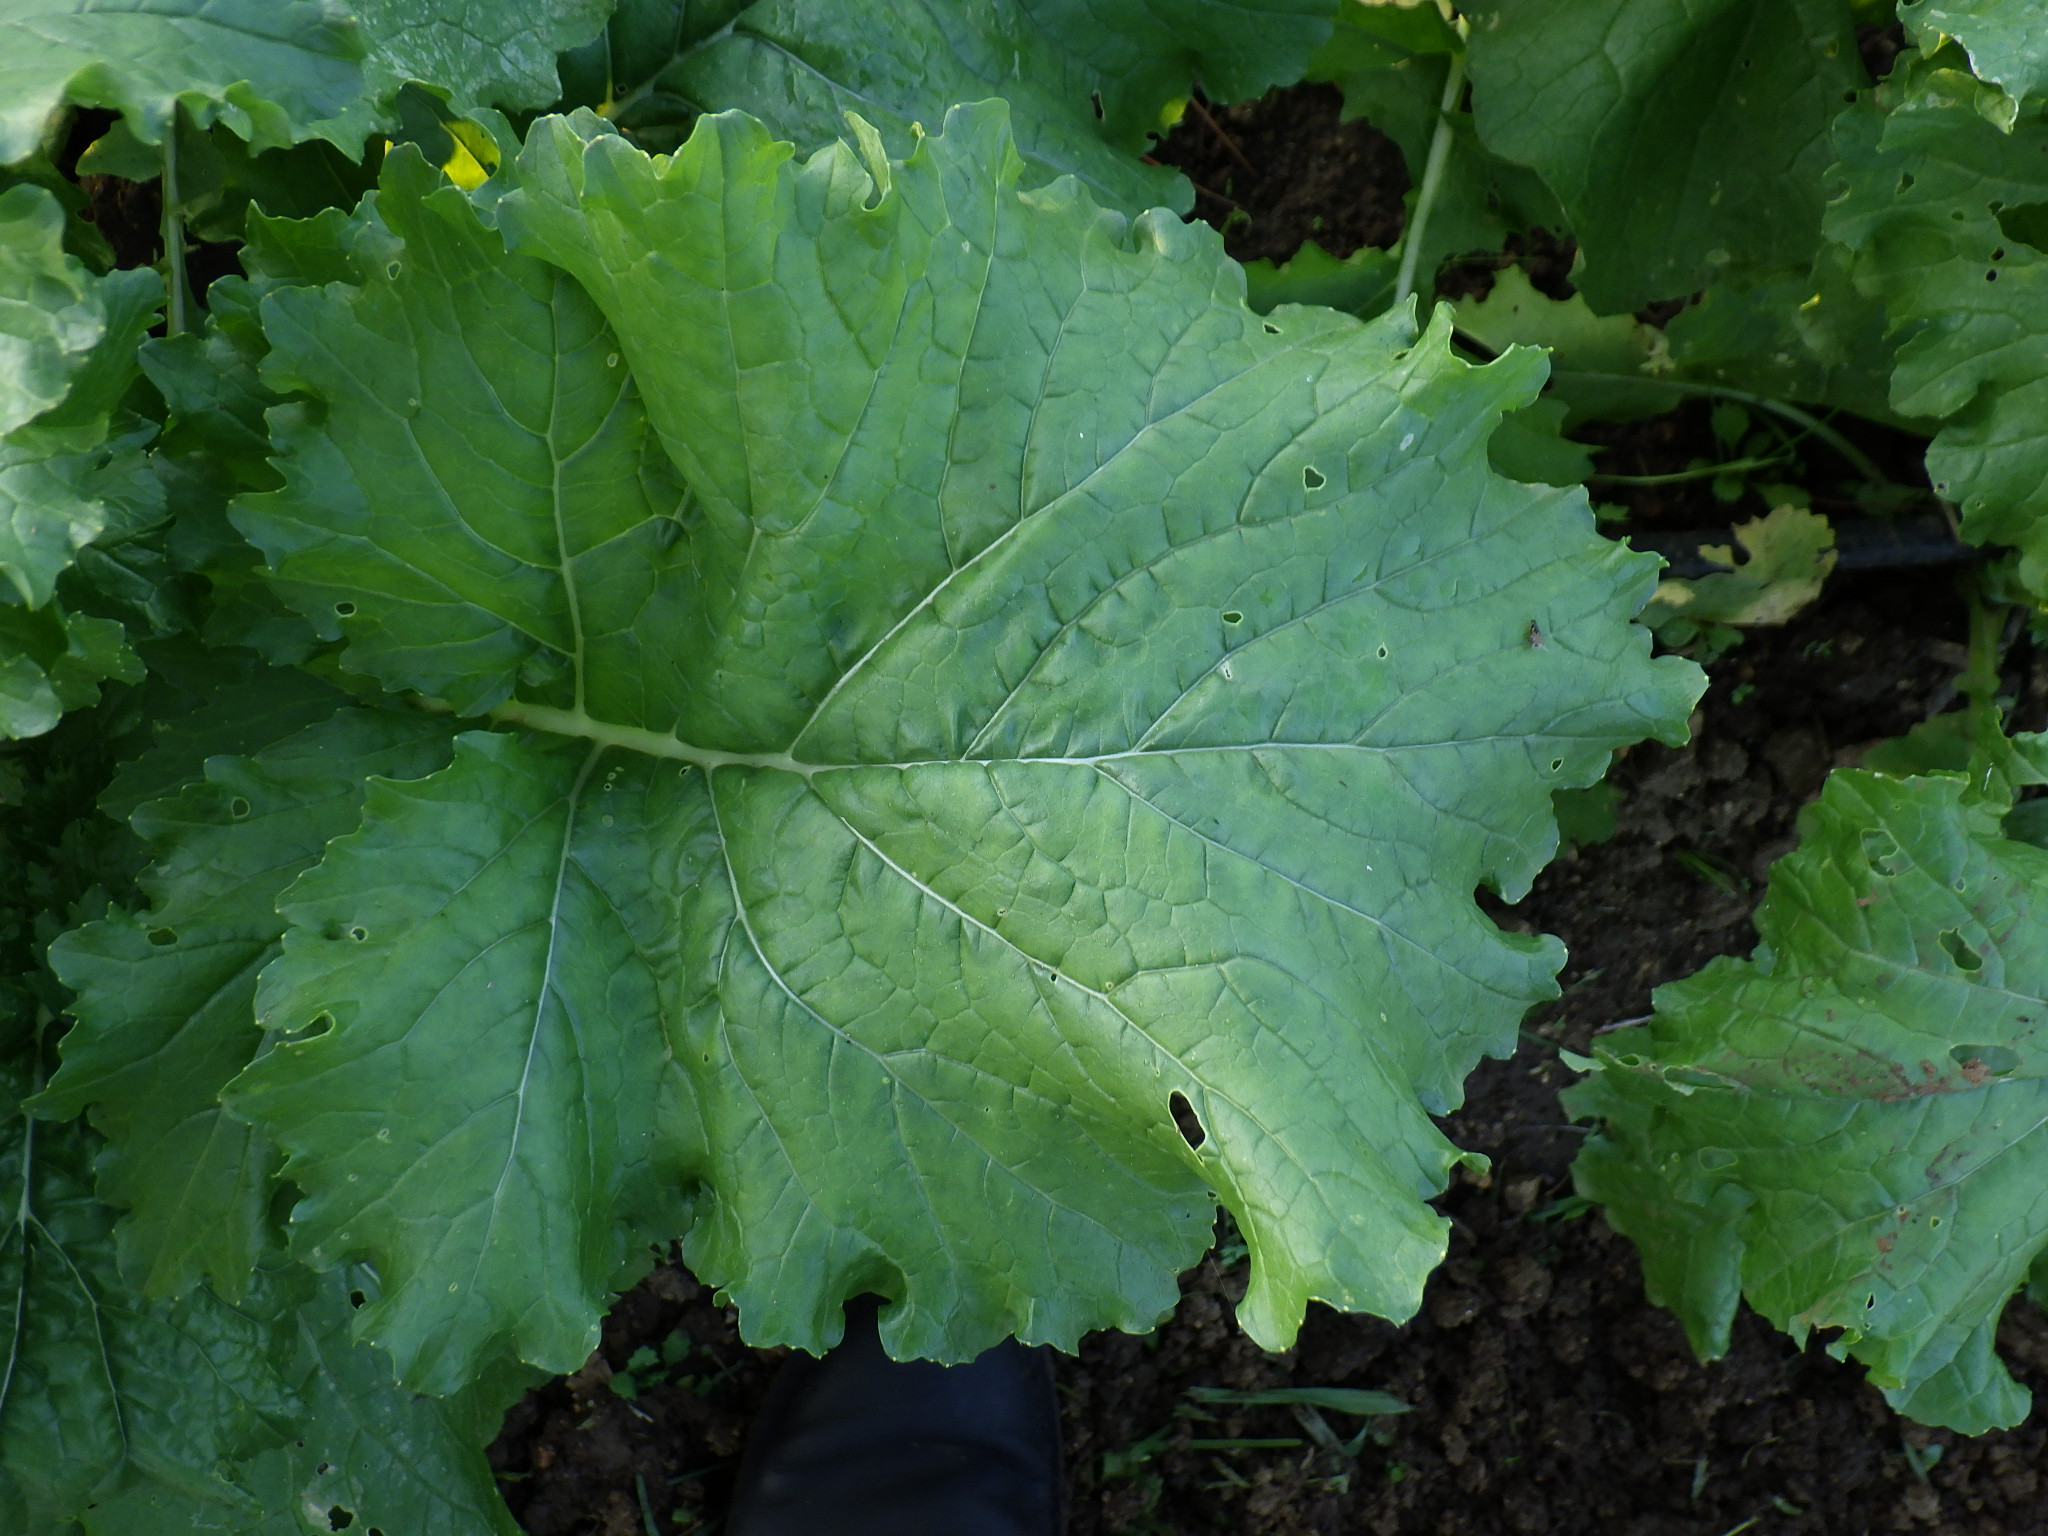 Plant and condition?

rapini, phytophagous
